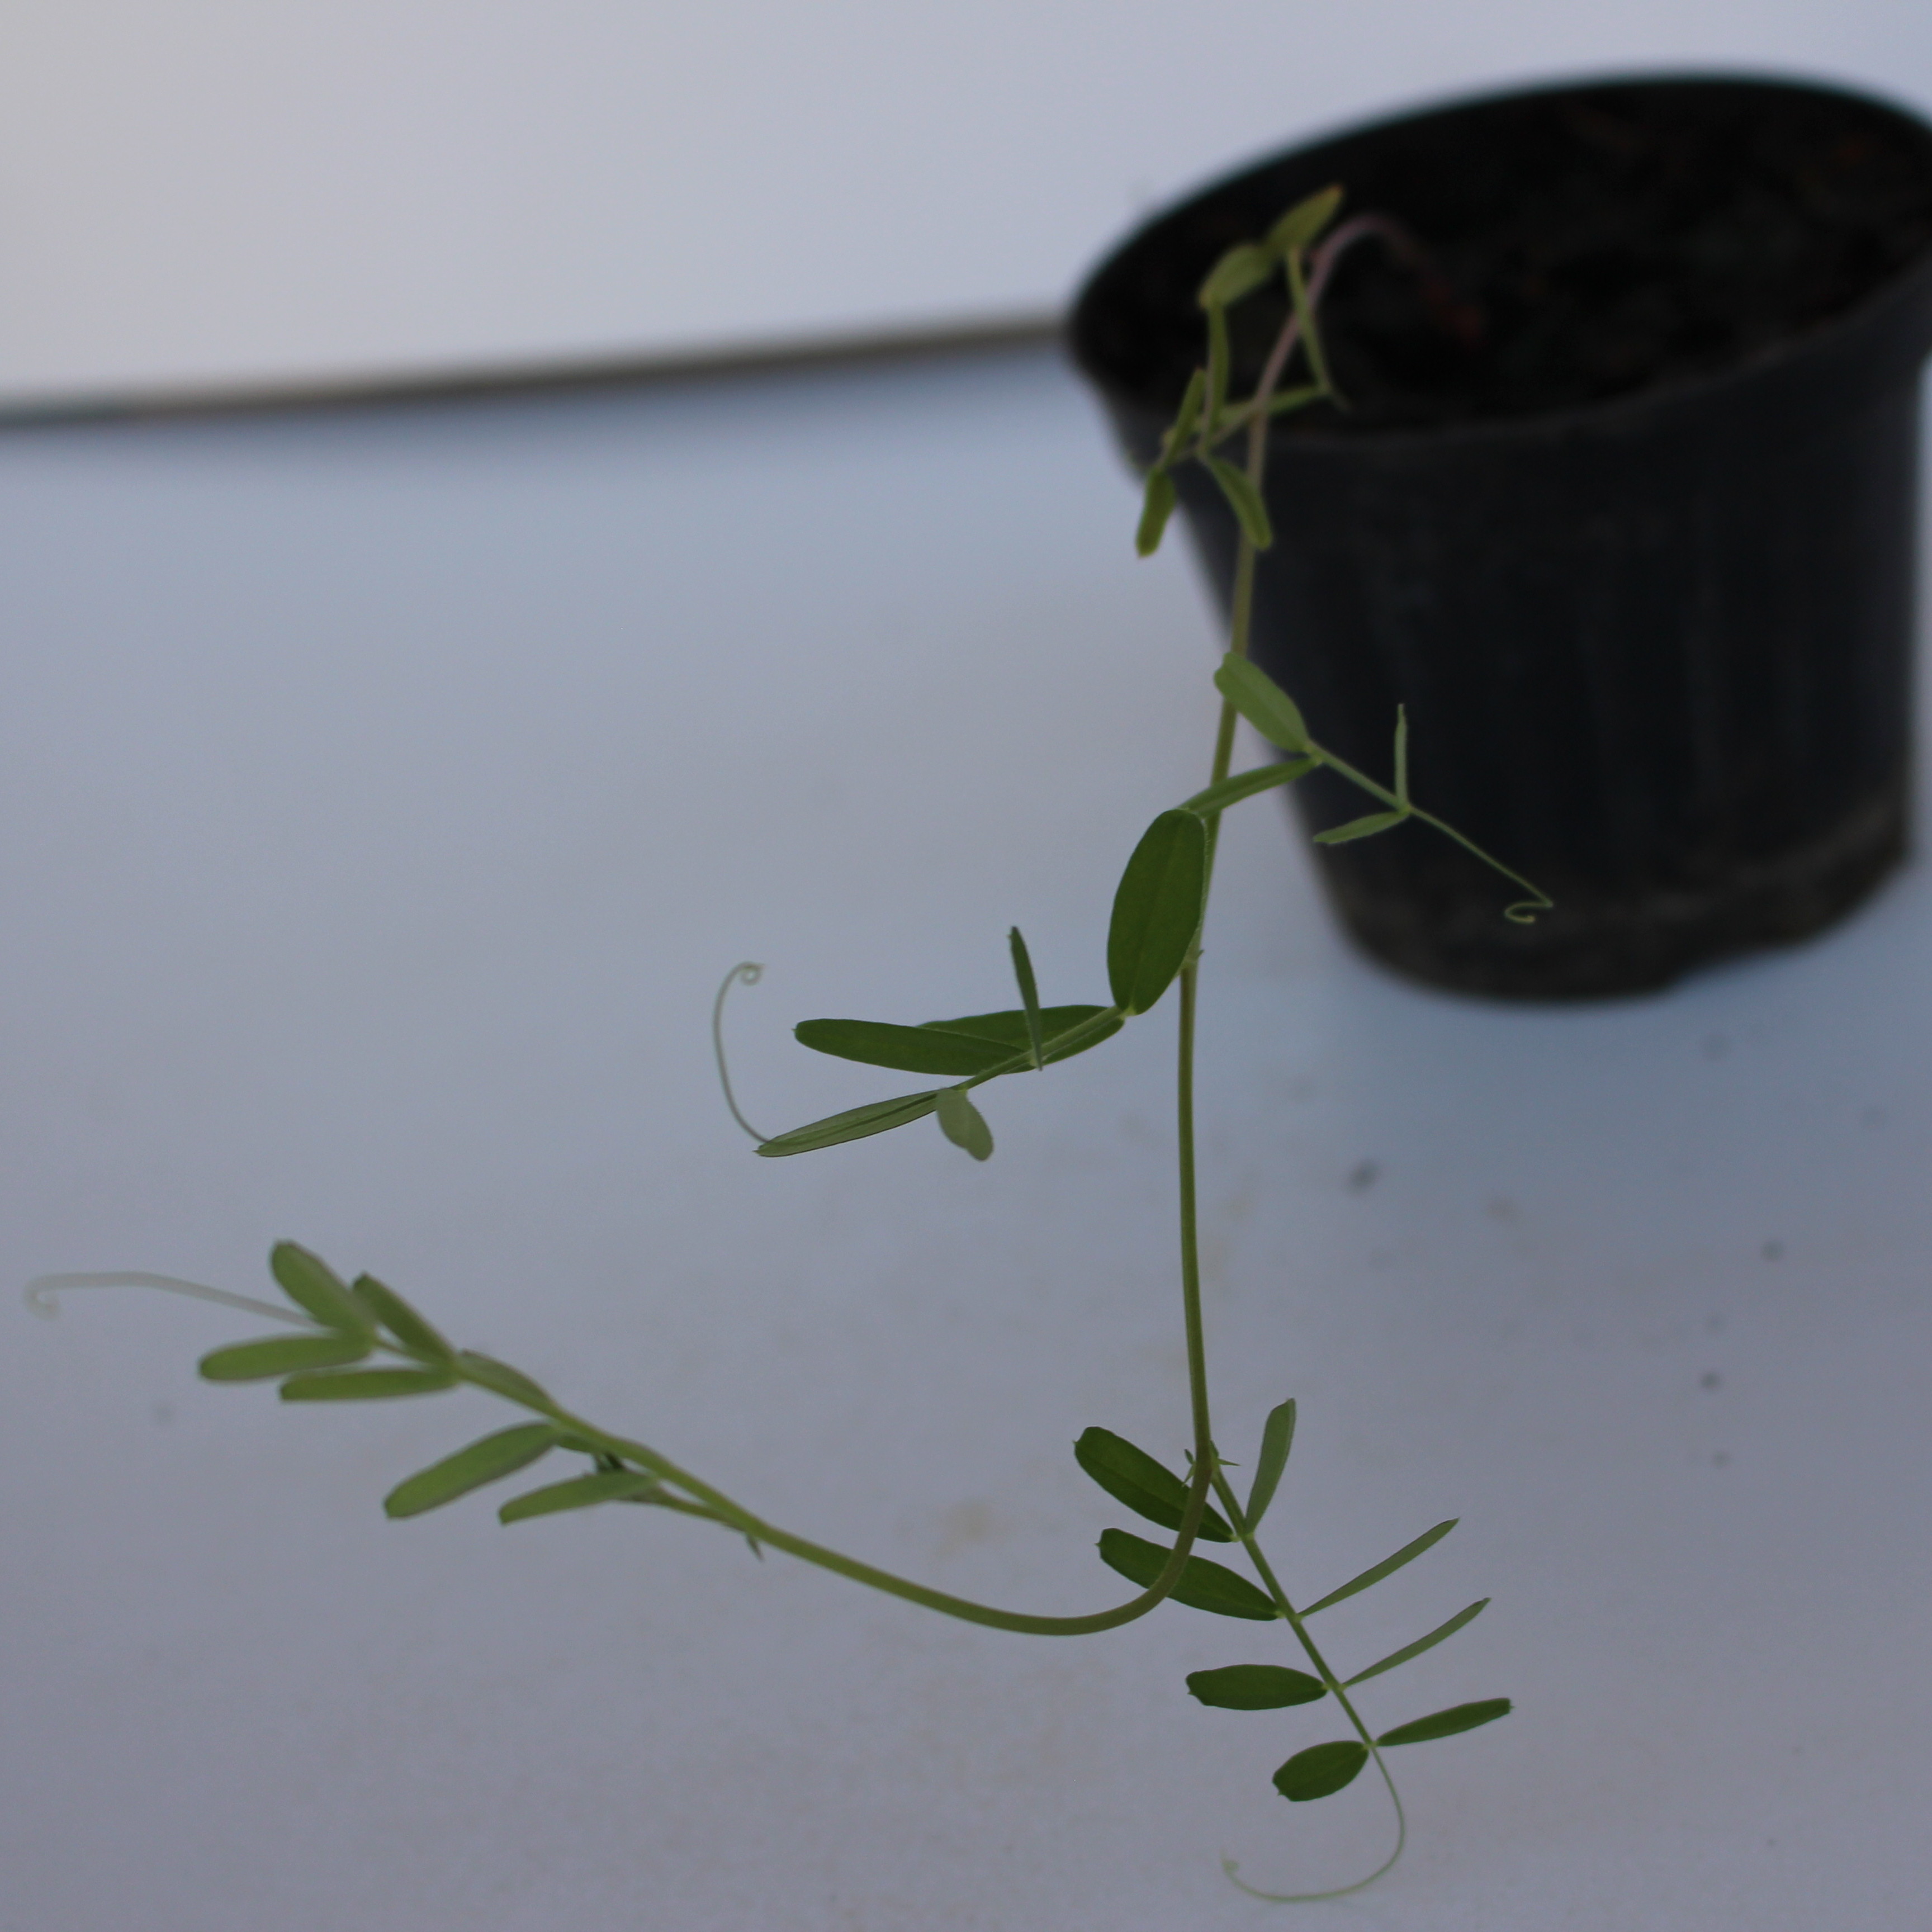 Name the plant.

Vicia sativa
